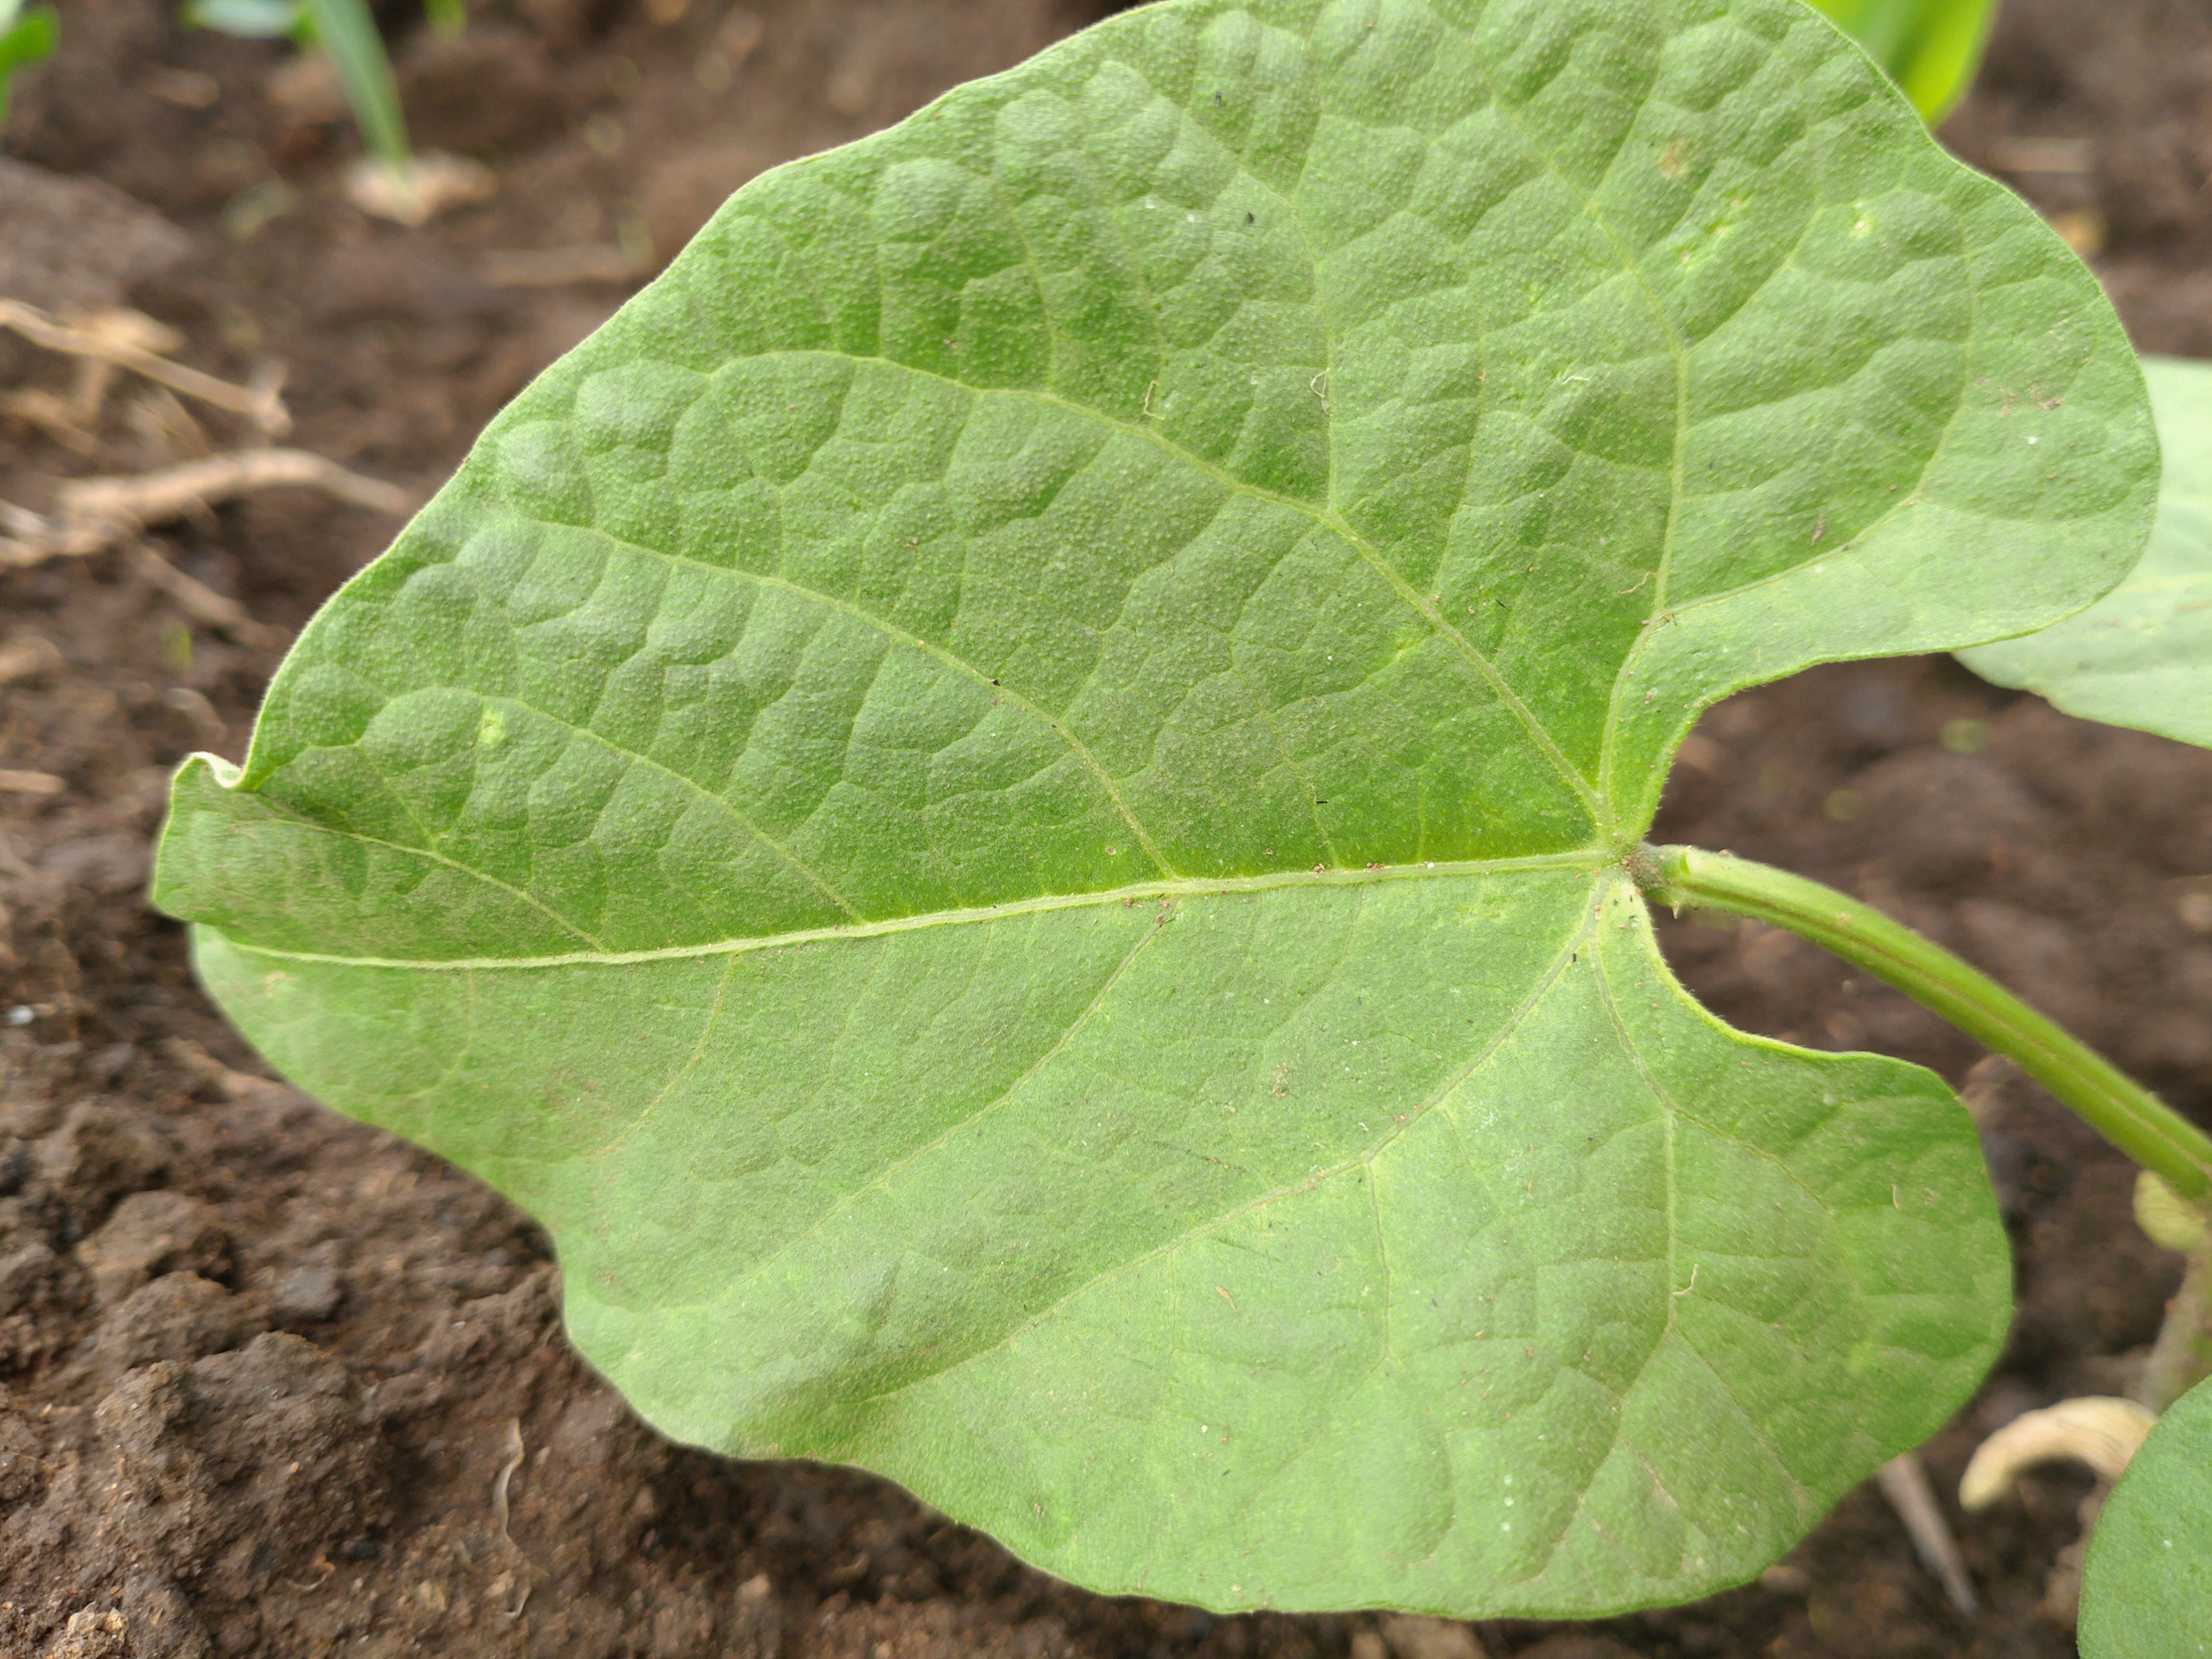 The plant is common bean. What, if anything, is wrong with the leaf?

healthy
